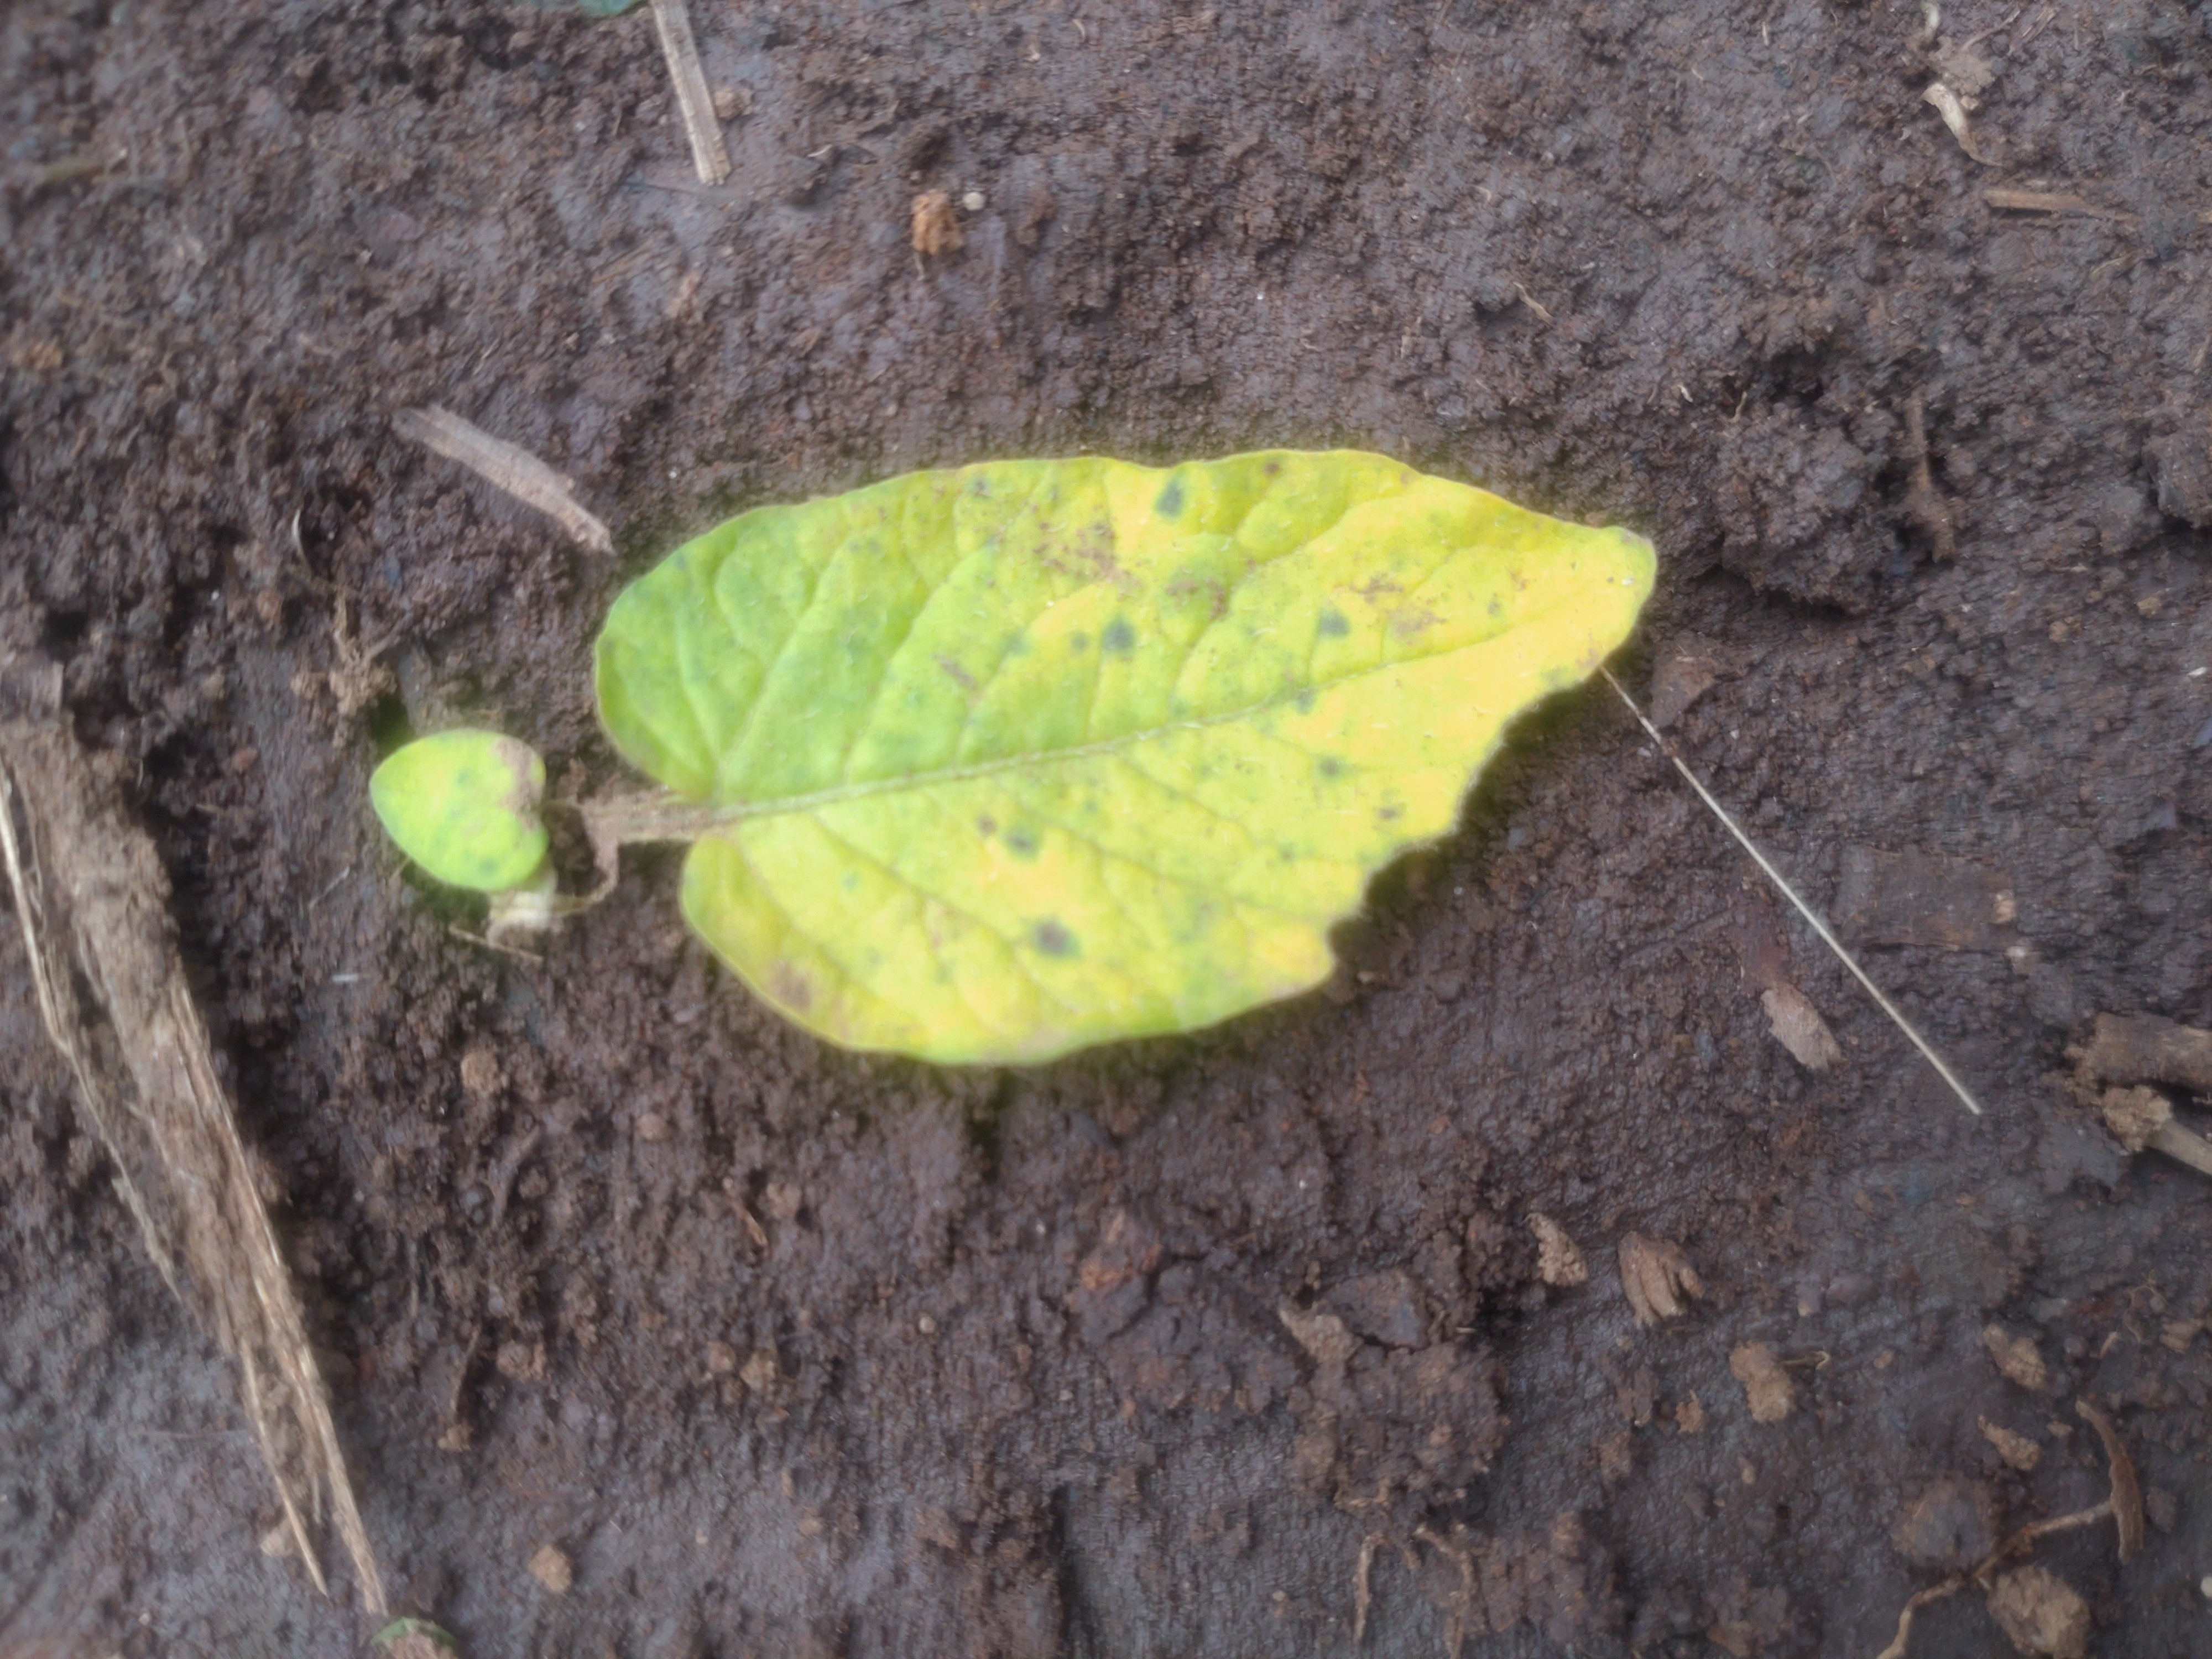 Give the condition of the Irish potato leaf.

late blight
